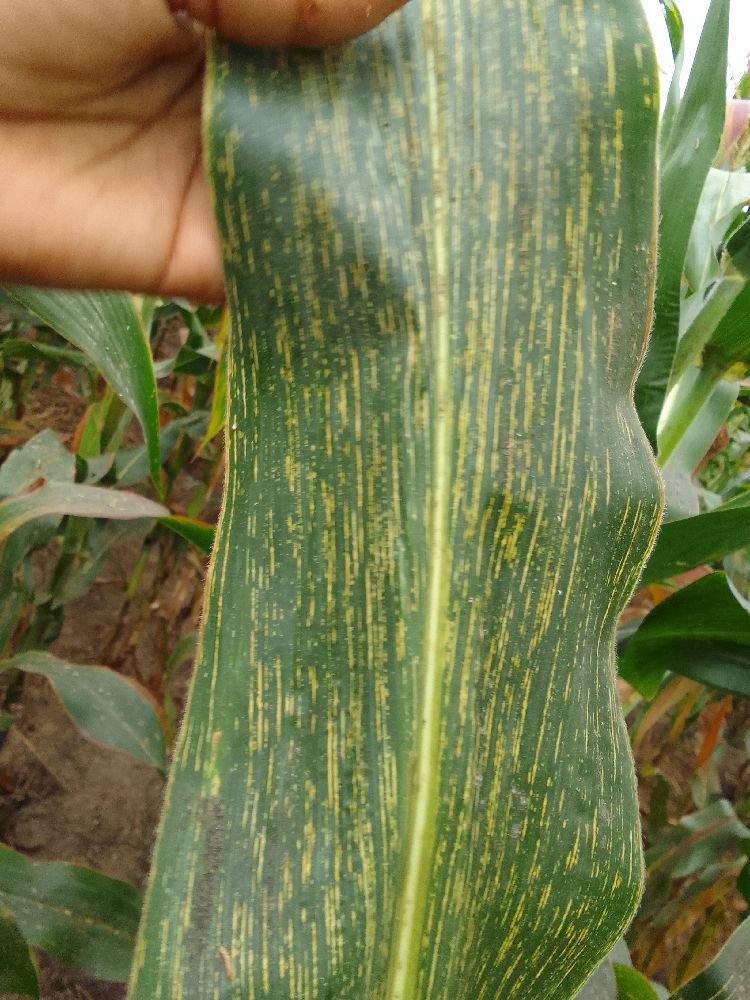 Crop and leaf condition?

maize, maize streak virus
